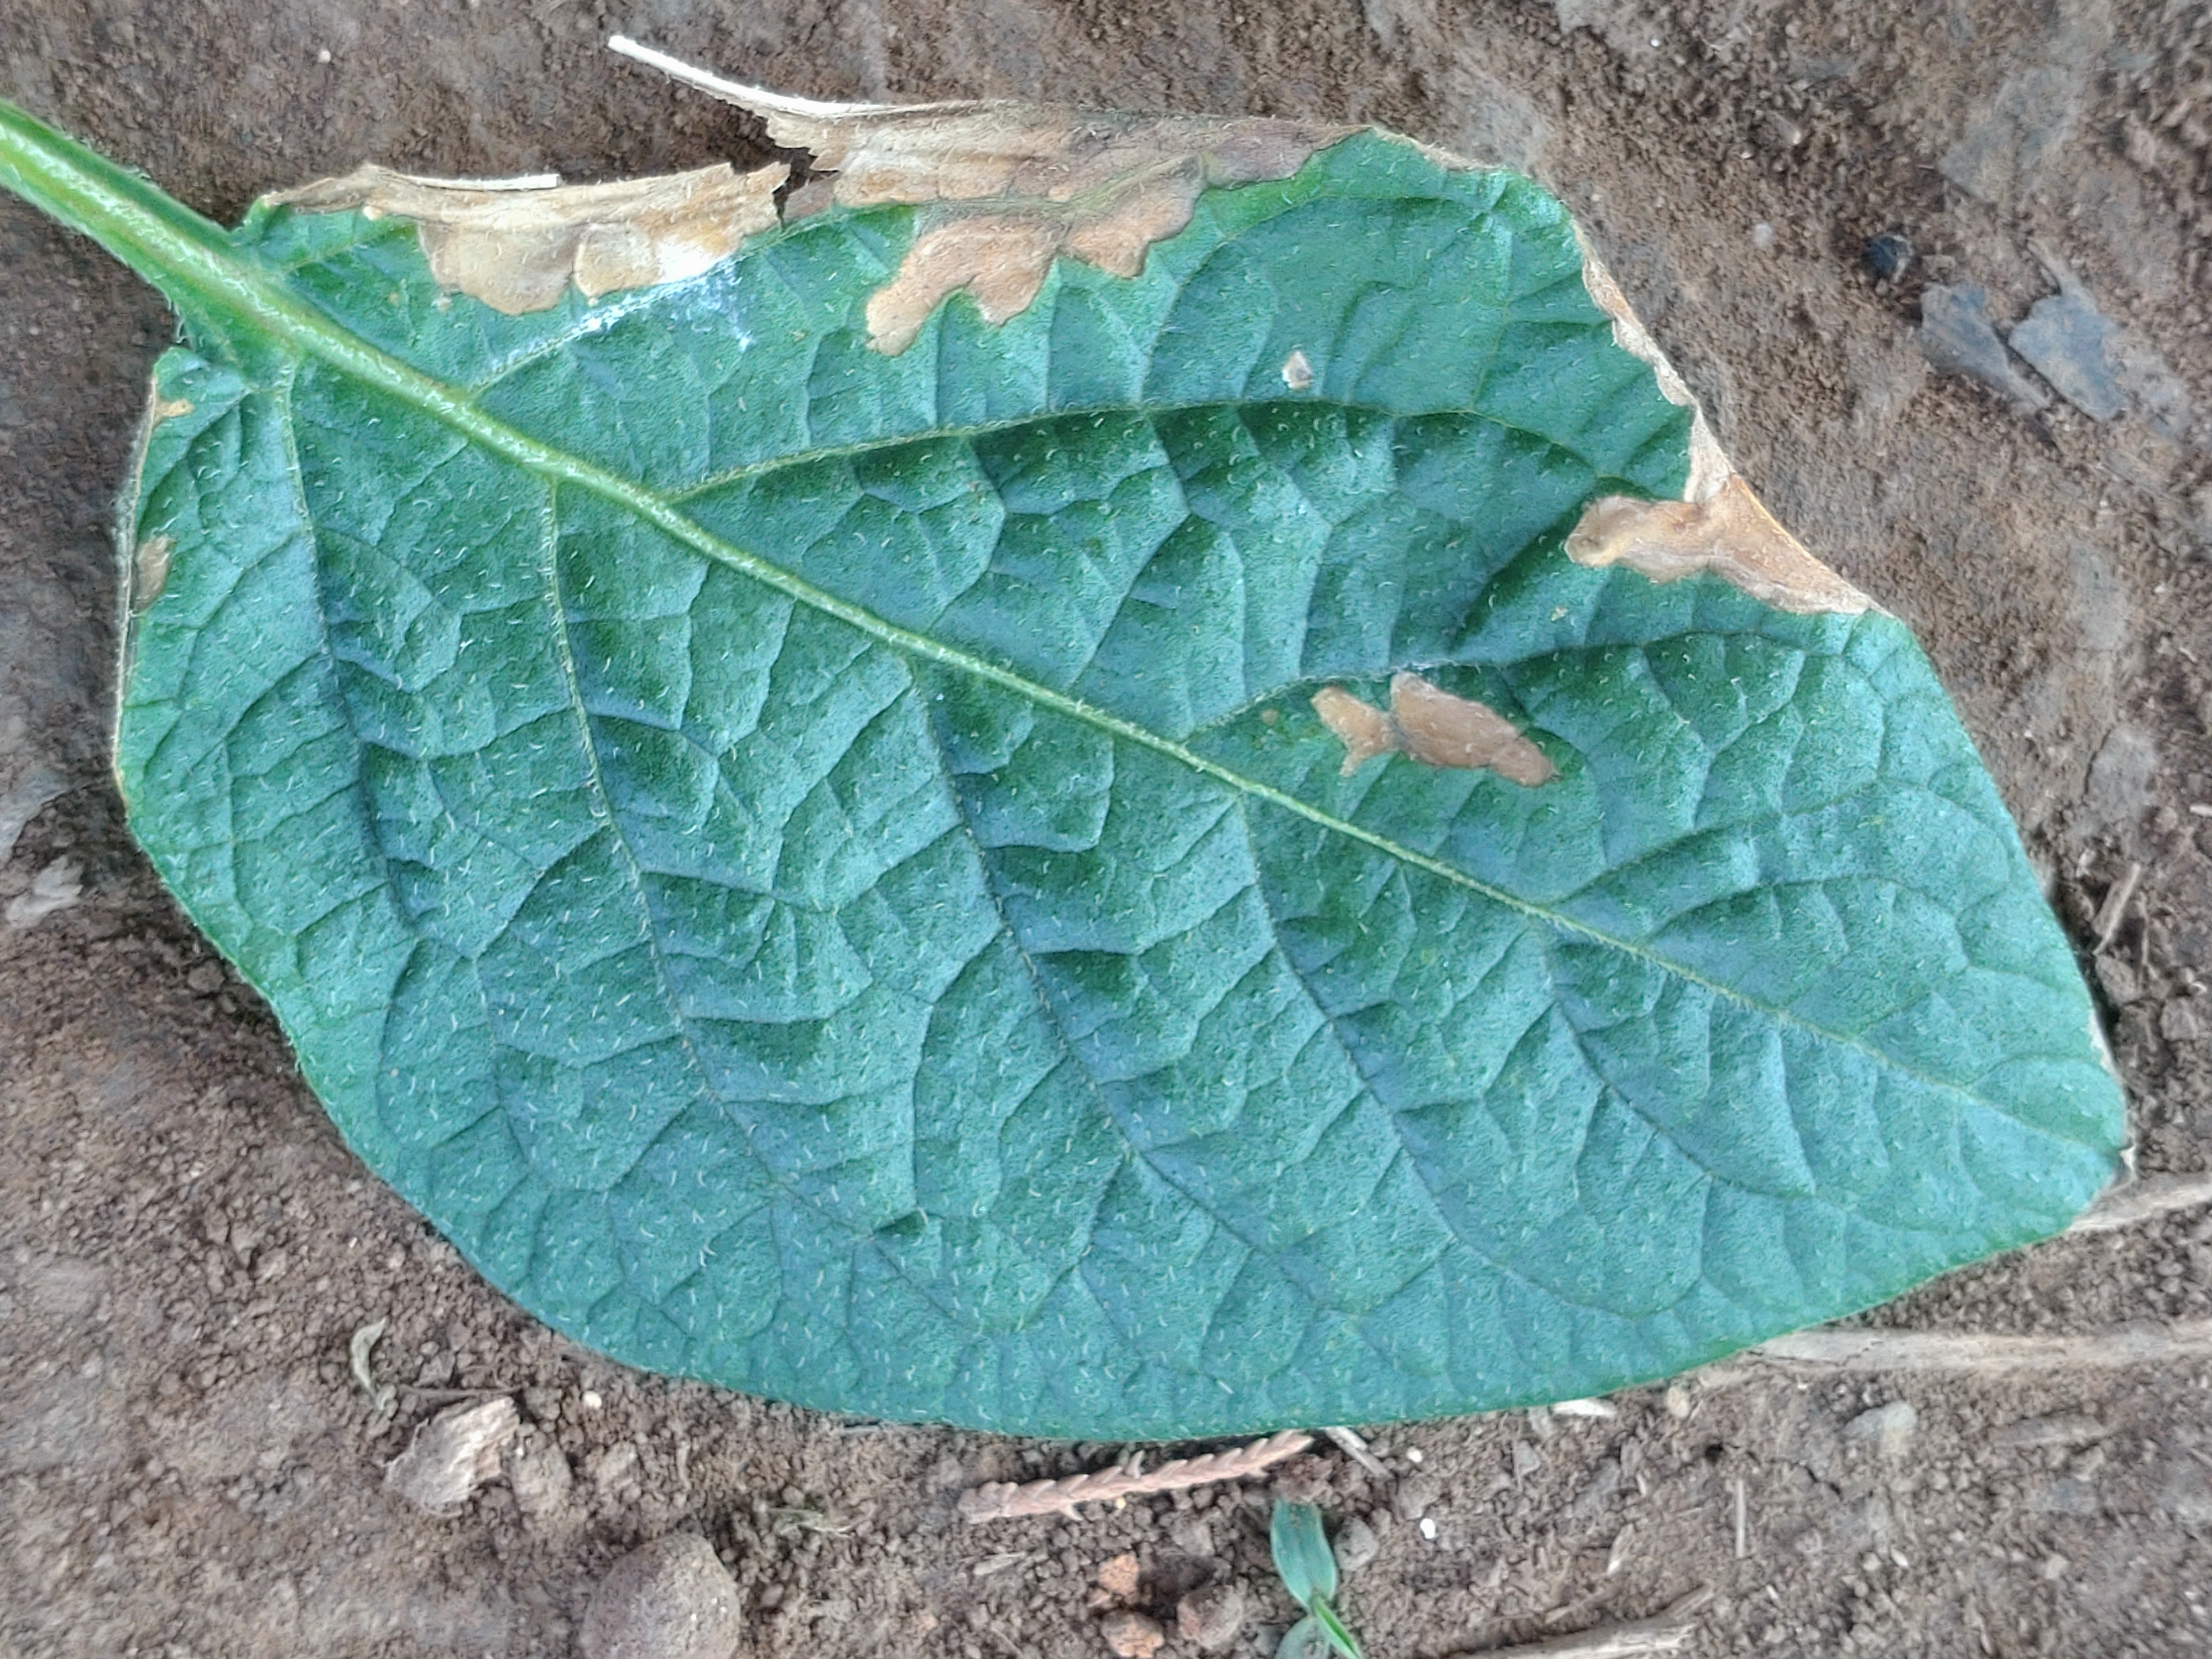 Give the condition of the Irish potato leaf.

early blight
